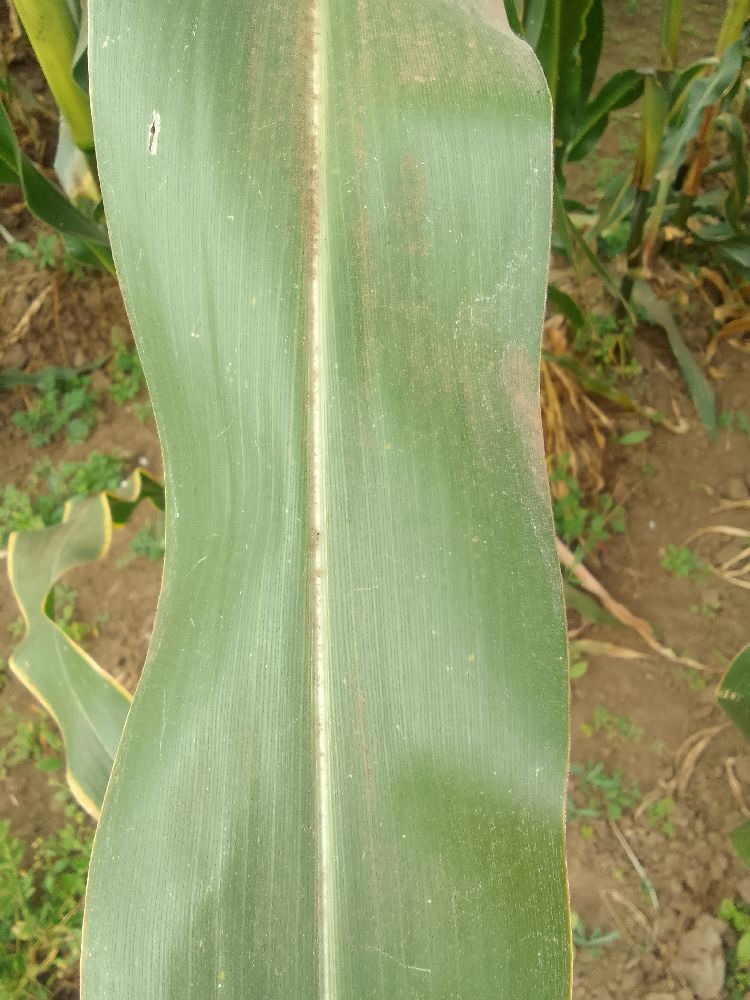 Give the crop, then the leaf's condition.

maize, healthy
